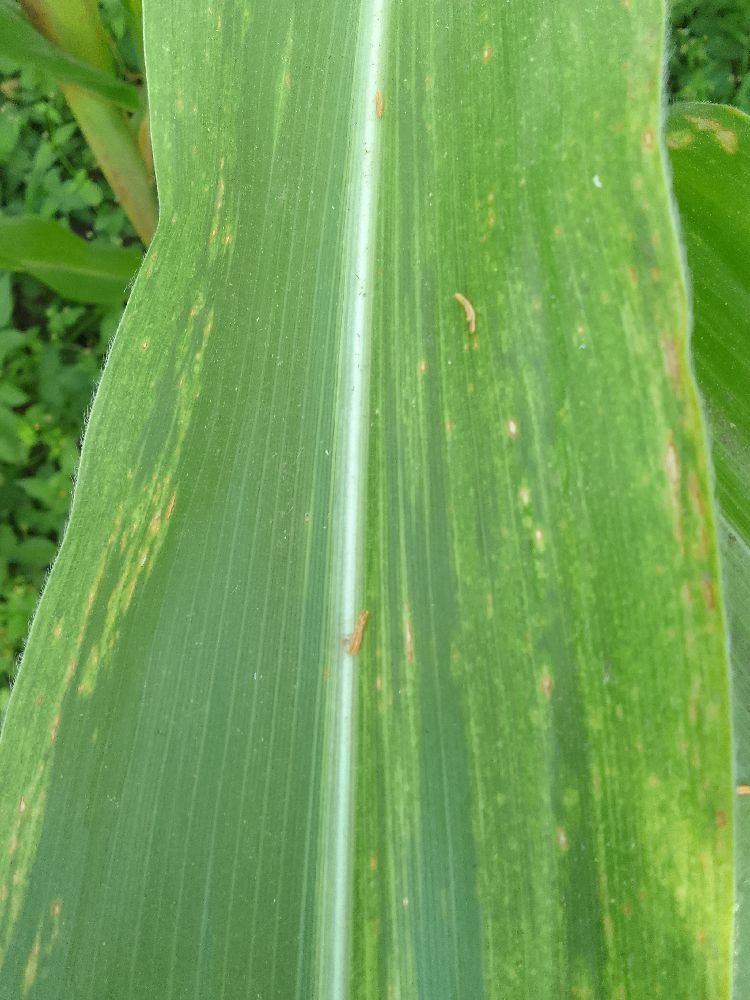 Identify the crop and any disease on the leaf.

maize, maize lethal necrosis
